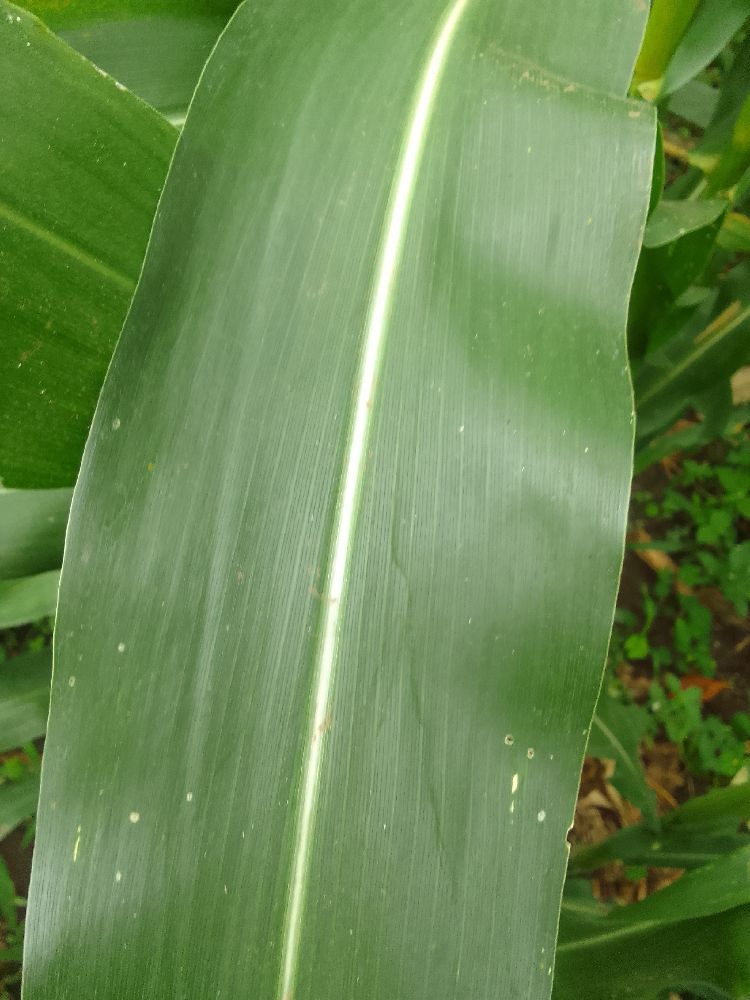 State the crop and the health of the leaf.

maize, healthy
